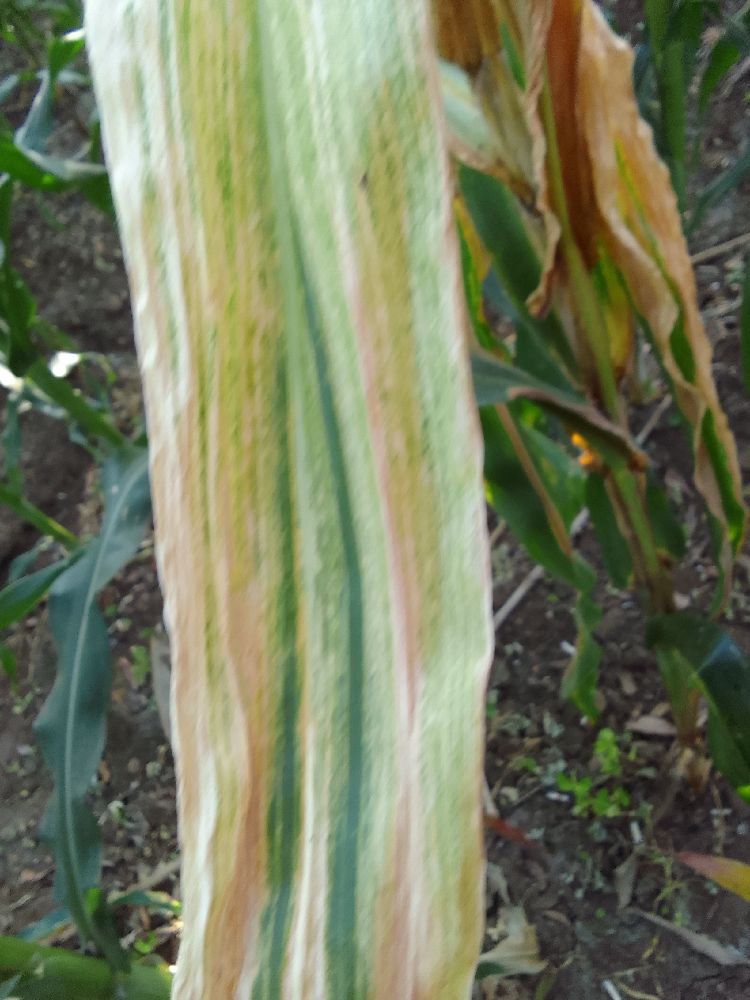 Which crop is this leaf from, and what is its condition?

maize, maize lethal necrosis
